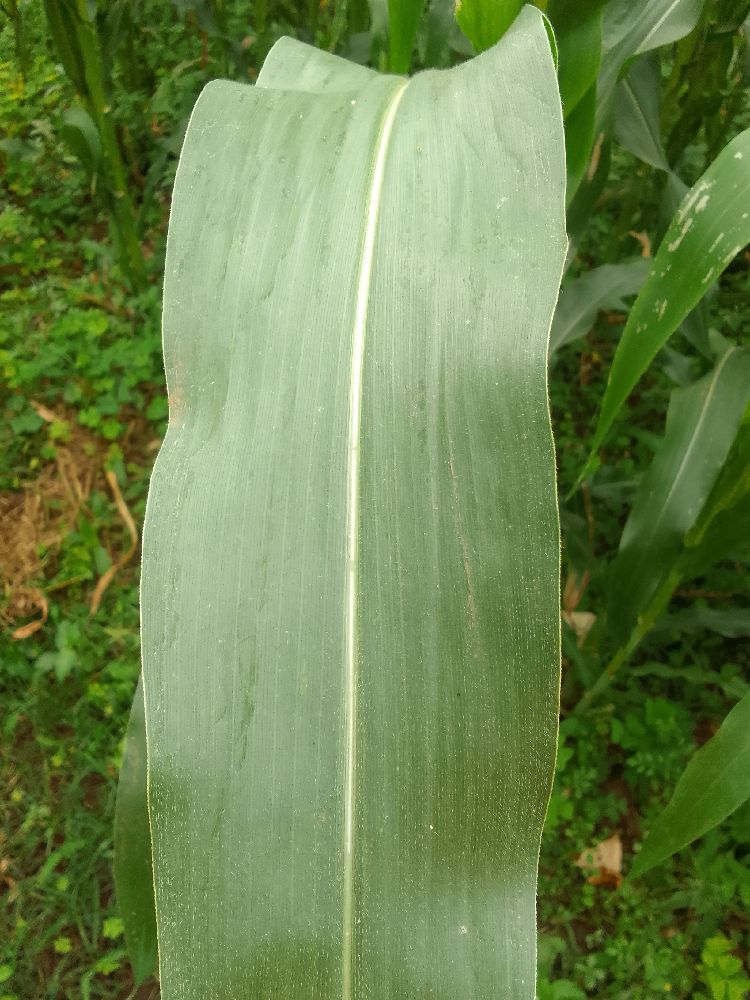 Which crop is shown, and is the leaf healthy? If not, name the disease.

maize, healthy
